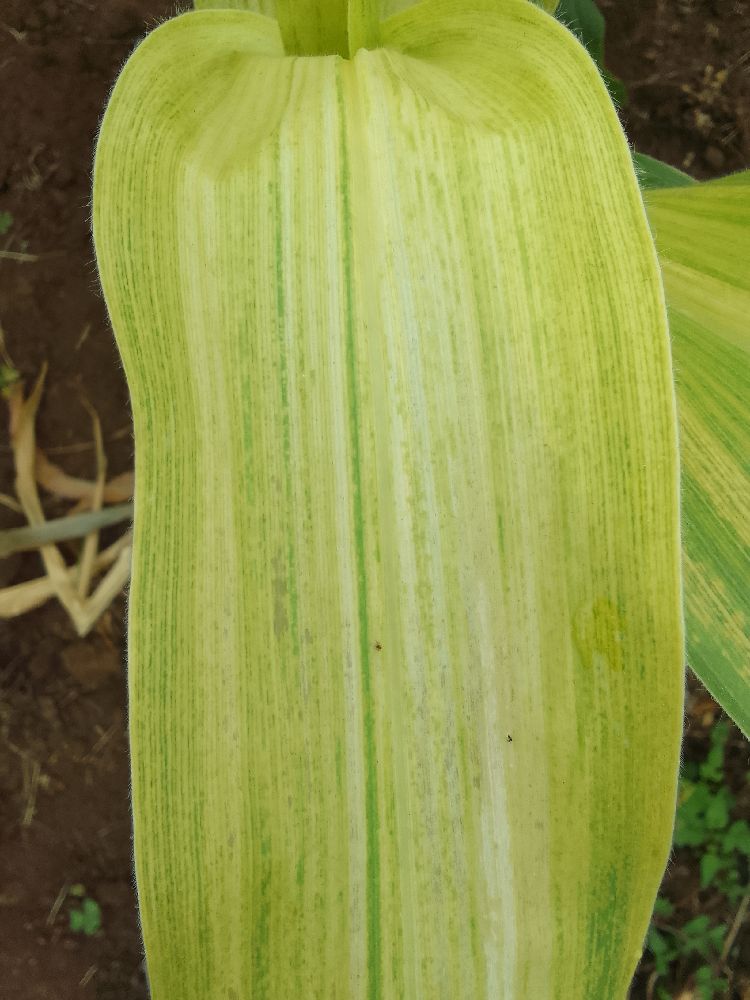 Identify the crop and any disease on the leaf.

maize, maize lethal necrosis
